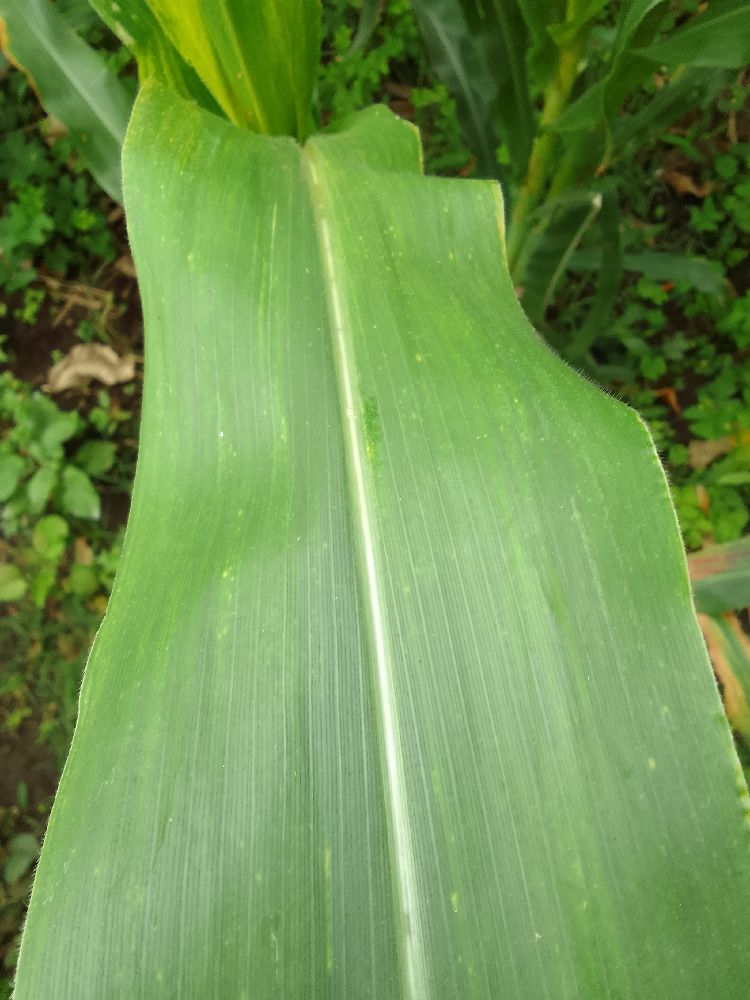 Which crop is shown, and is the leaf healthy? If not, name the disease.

maize, healthy
